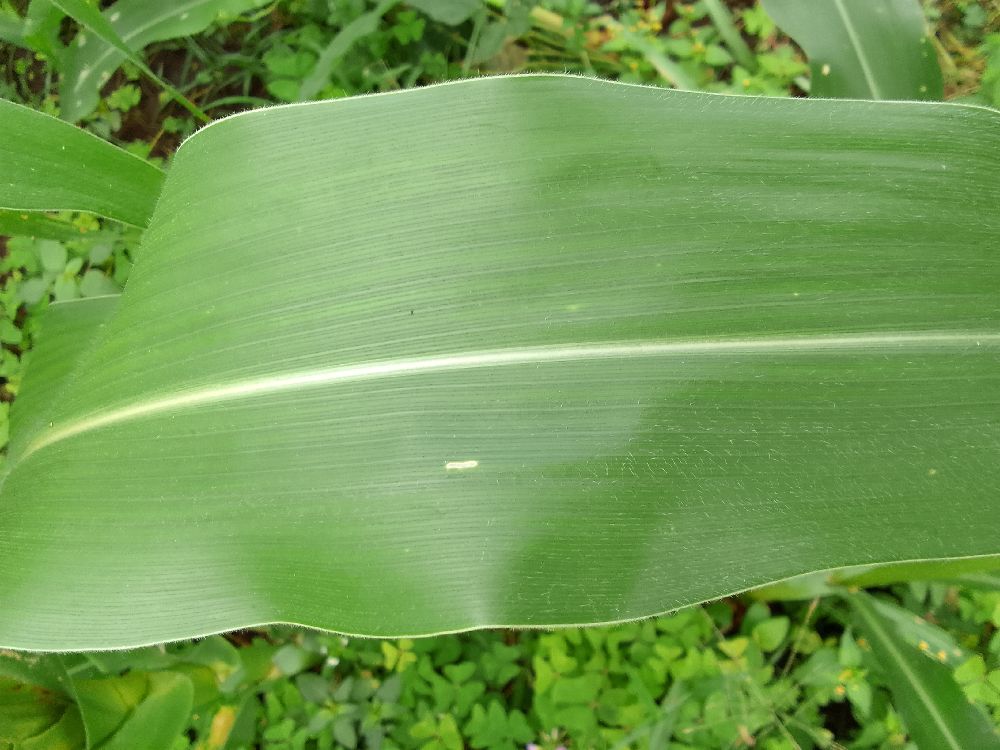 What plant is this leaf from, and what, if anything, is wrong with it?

maize, healthy
